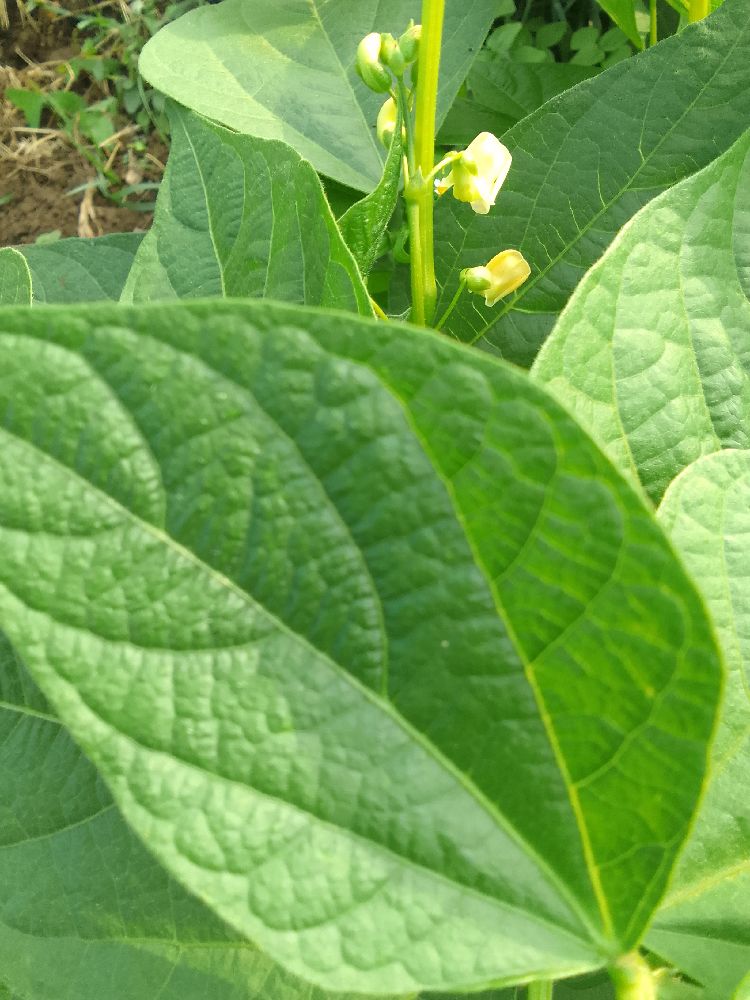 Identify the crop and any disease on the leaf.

common bean, healthy
